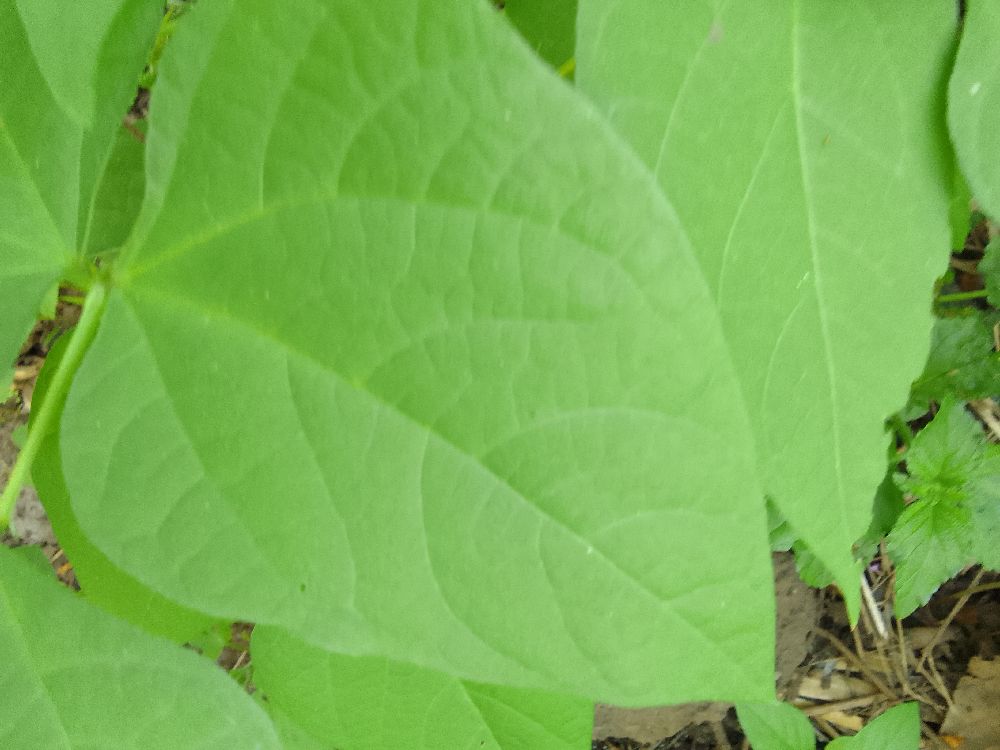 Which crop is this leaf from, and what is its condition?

common bean, healthy
